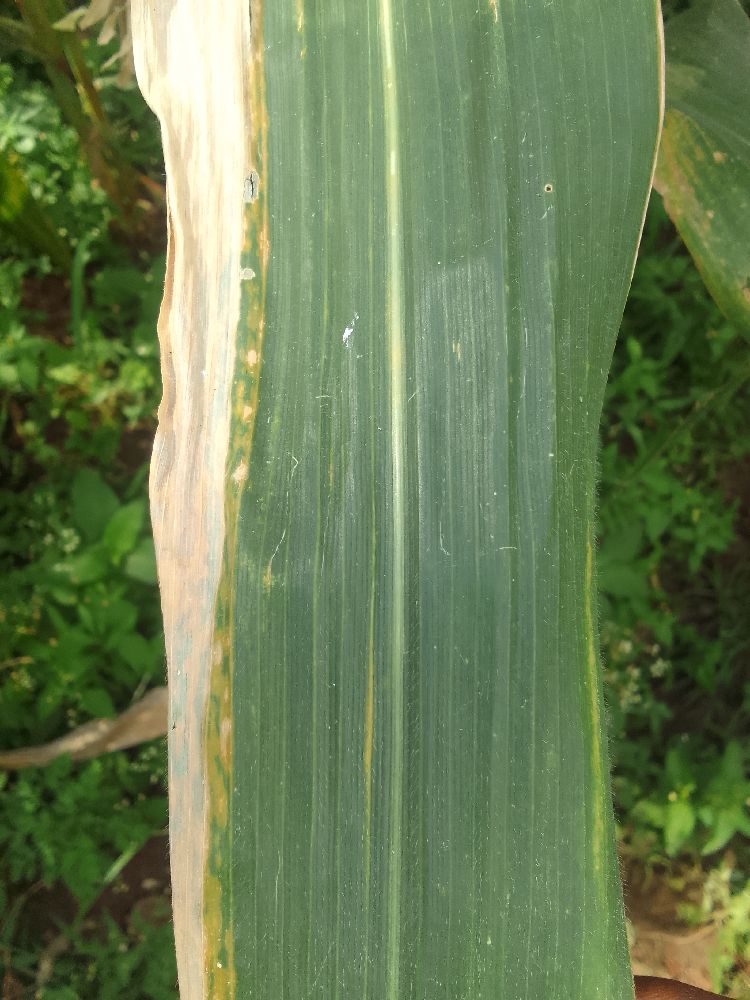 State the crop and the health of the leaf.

maize, maize lethal necrosis
